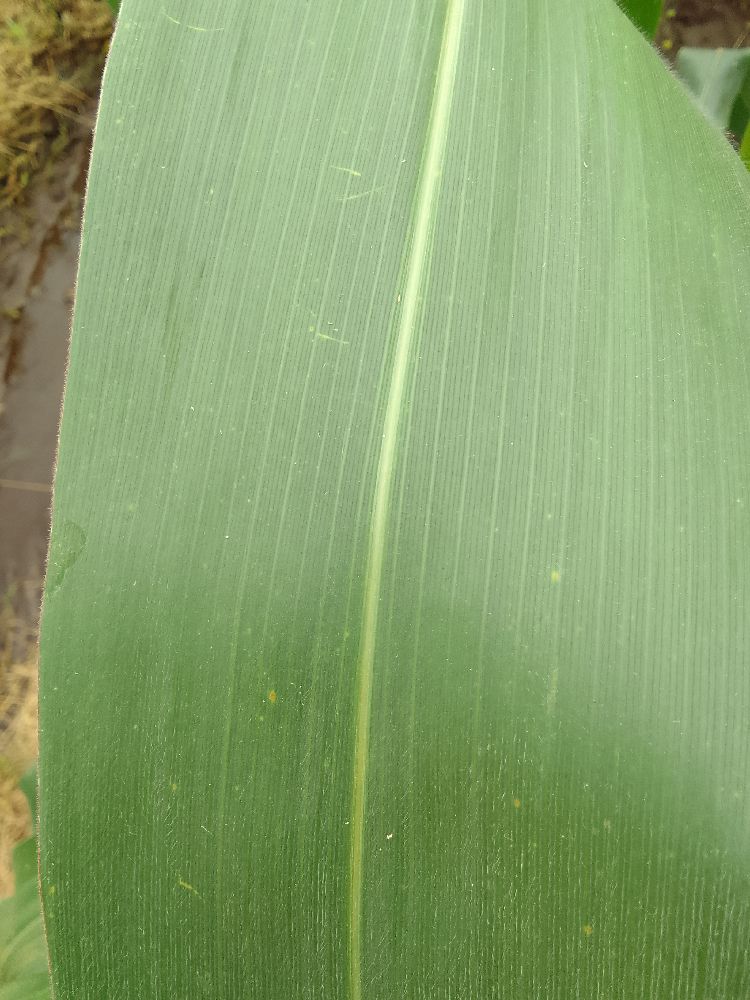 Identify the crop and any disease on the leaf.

maize, healthy
